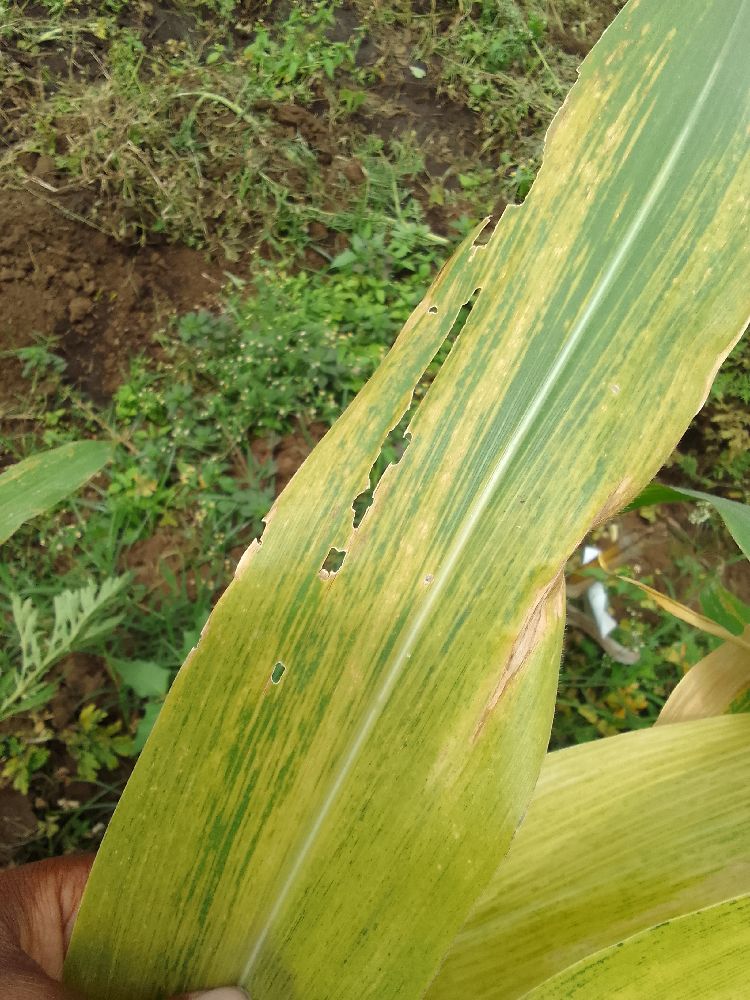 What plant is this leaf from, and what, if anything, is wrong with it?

maize, maize lethal necrosis
